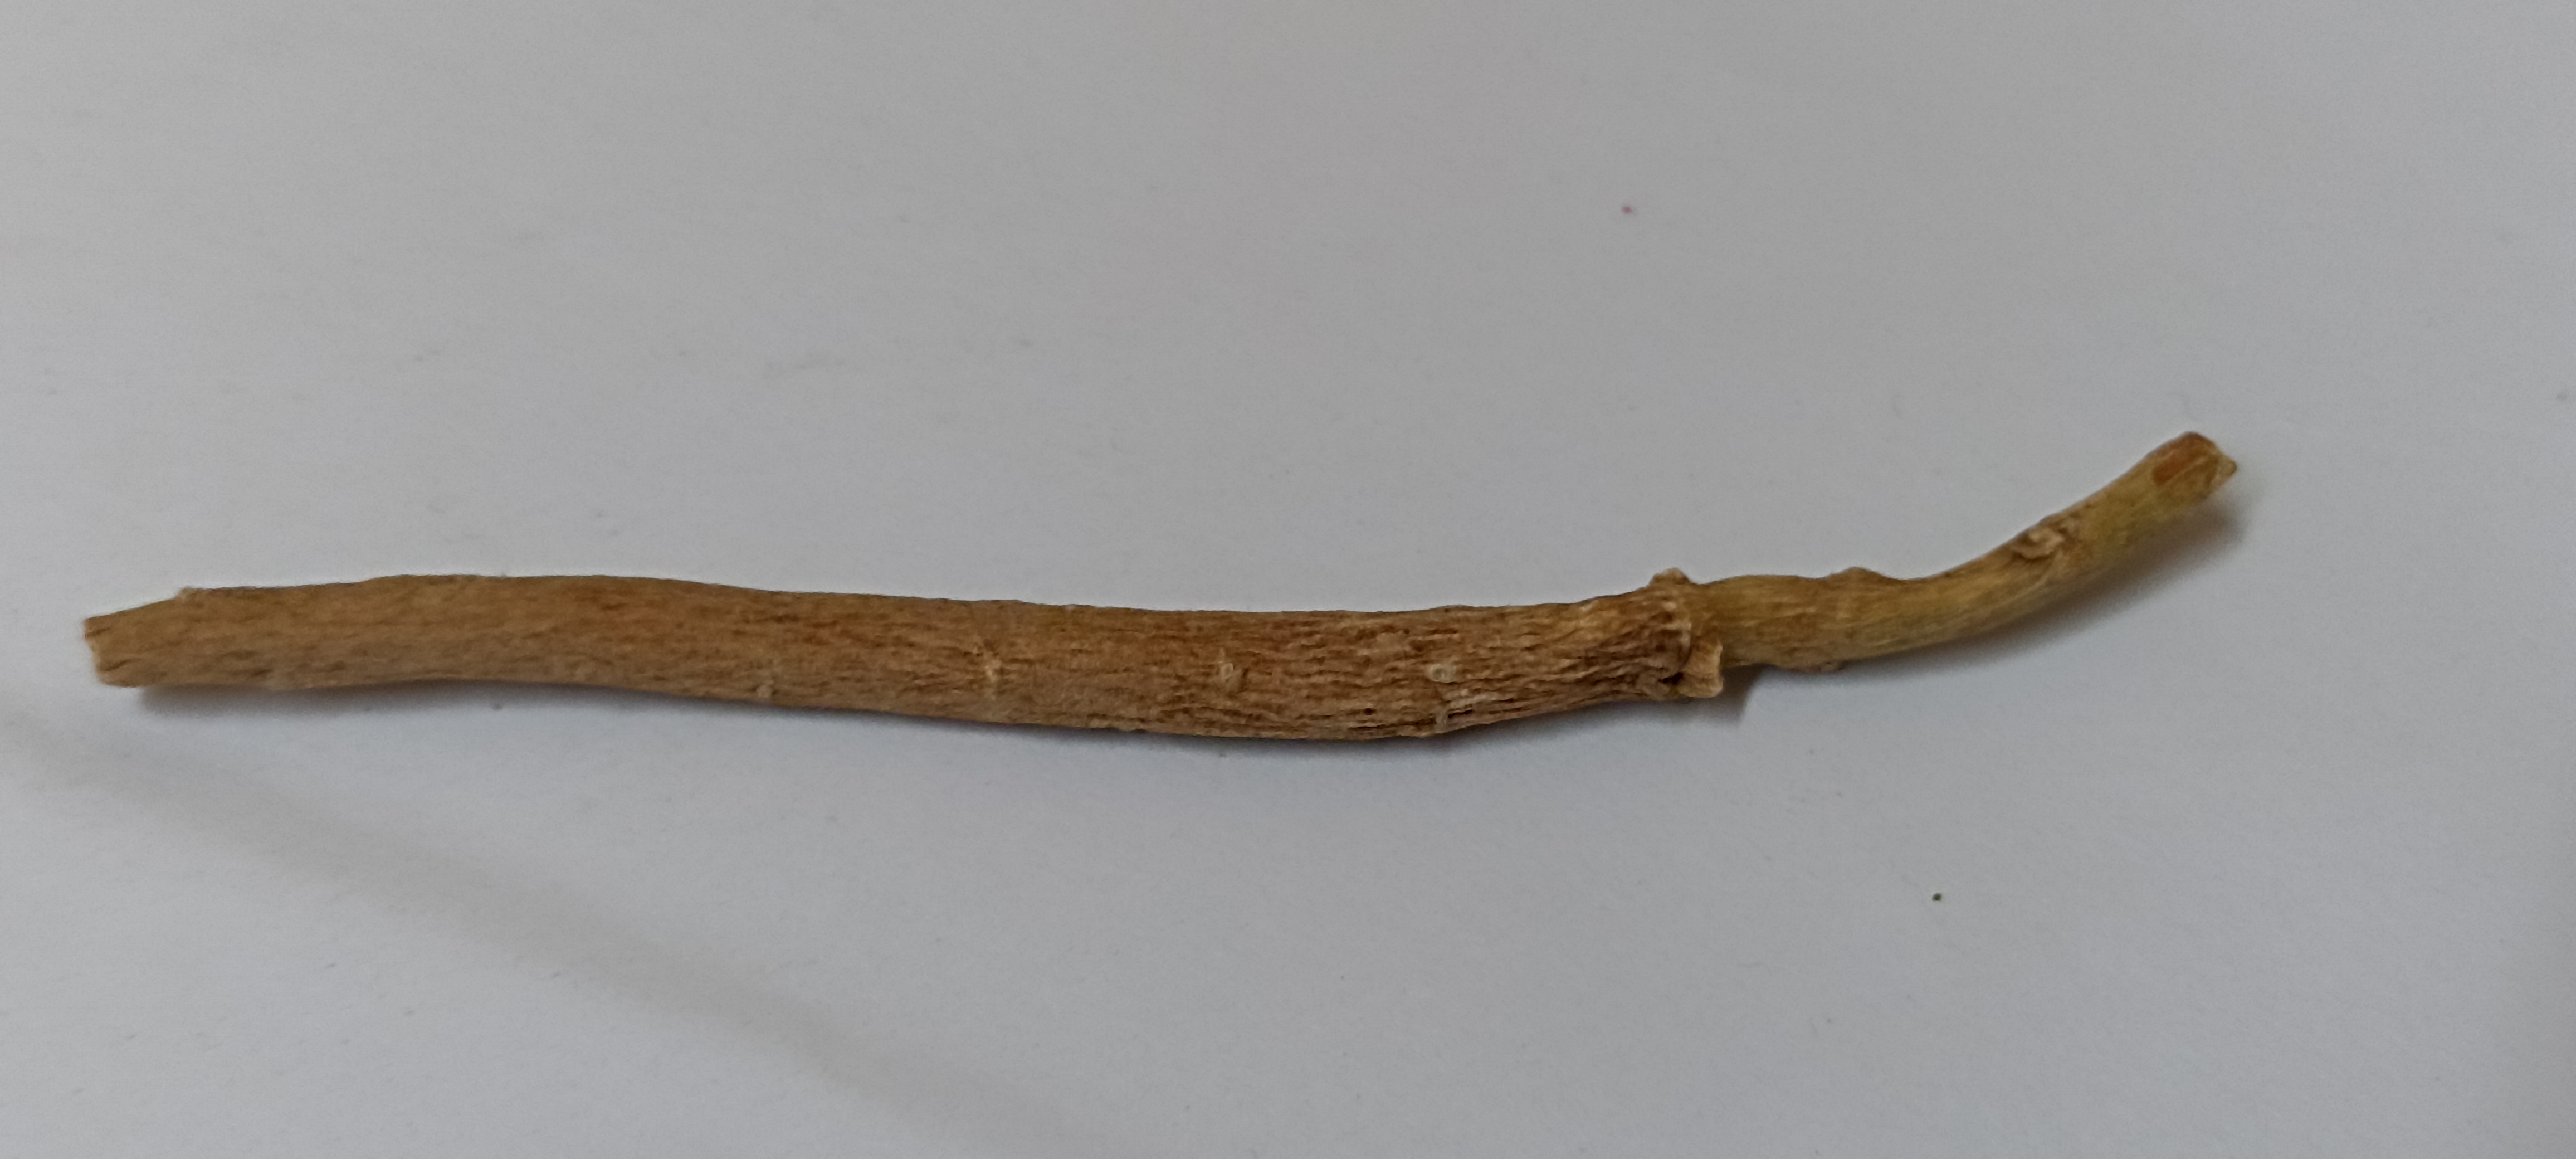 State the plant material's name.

ashwagandha
